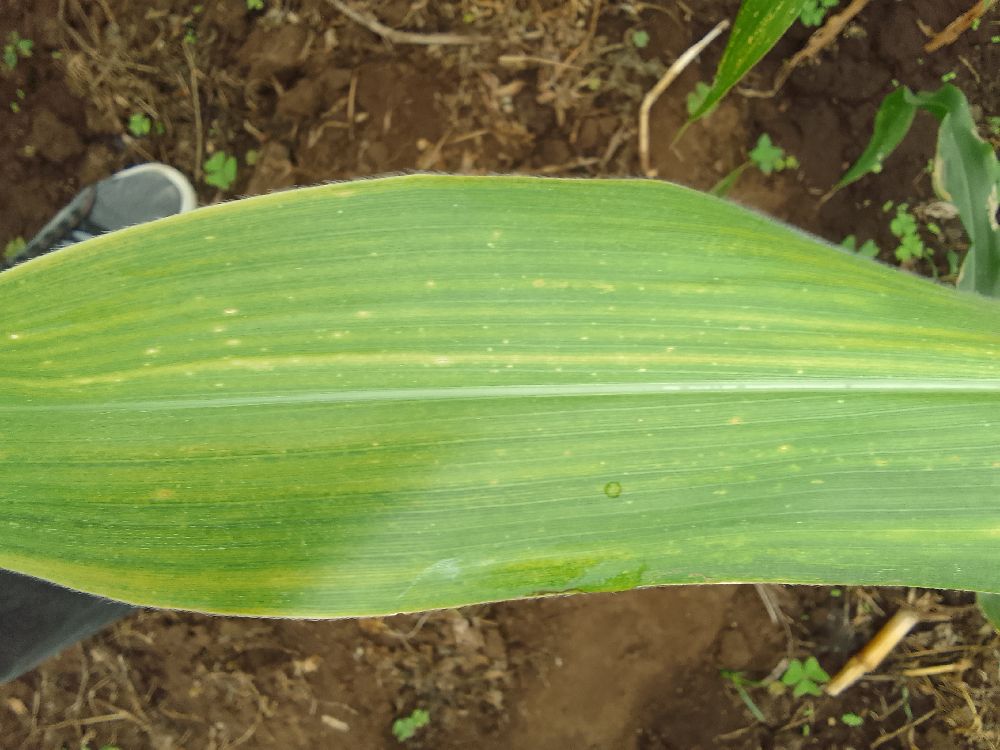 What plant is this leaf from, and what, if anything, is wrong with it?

maize, maize lethal necrosis
